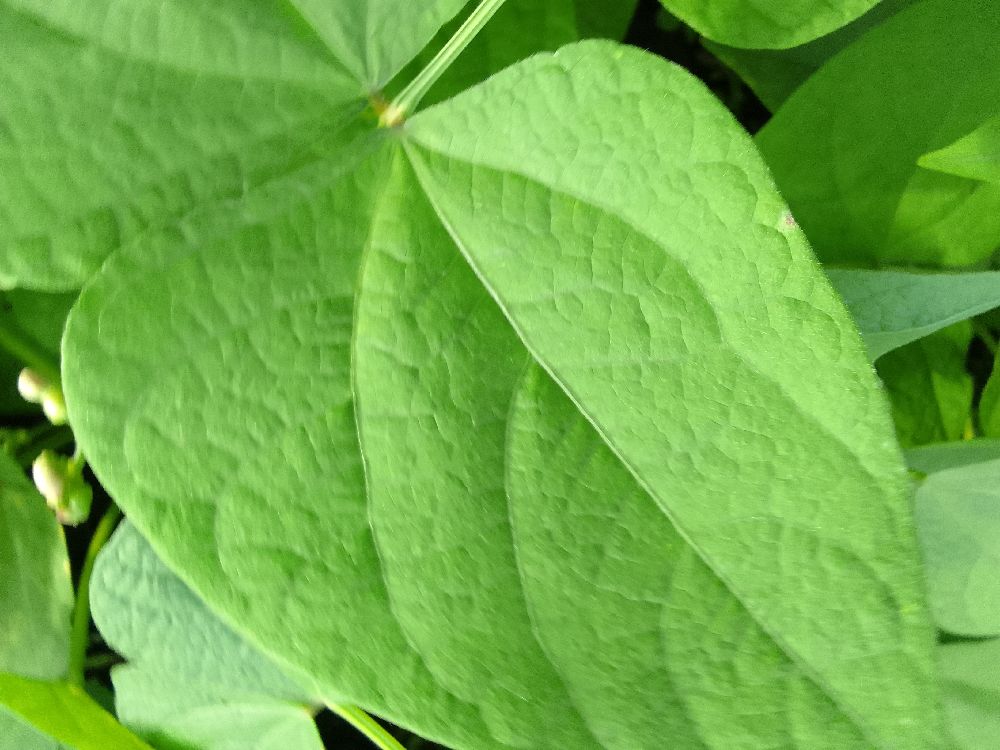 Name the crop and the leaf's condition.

common bean, healthy
